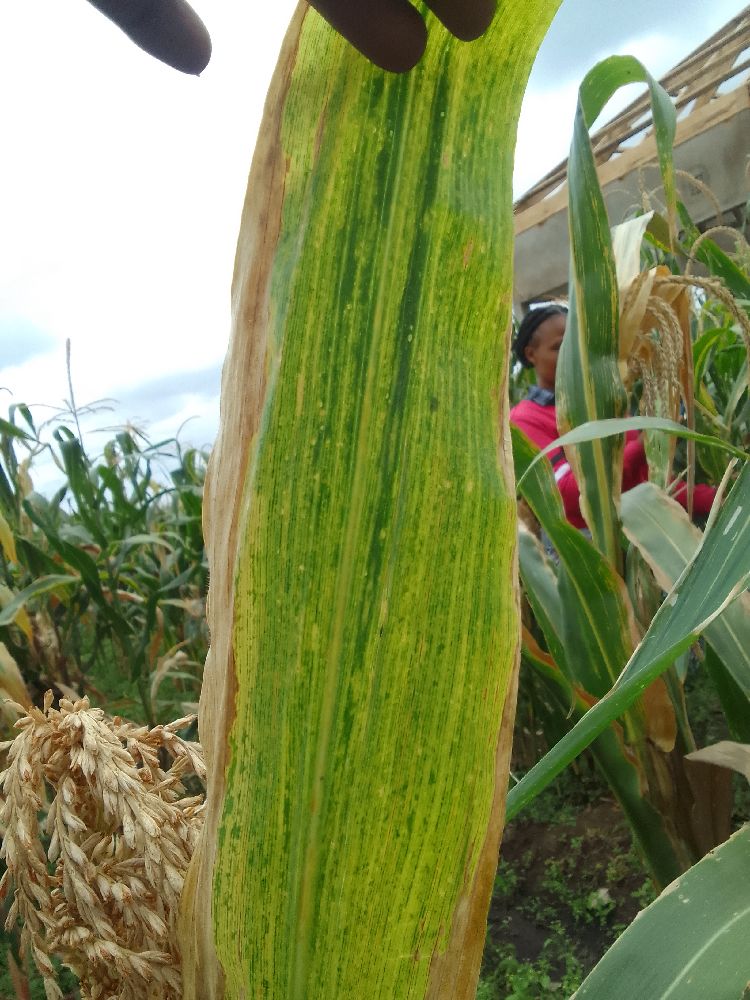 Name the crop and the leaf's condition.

maize, maize lethal necrosis
